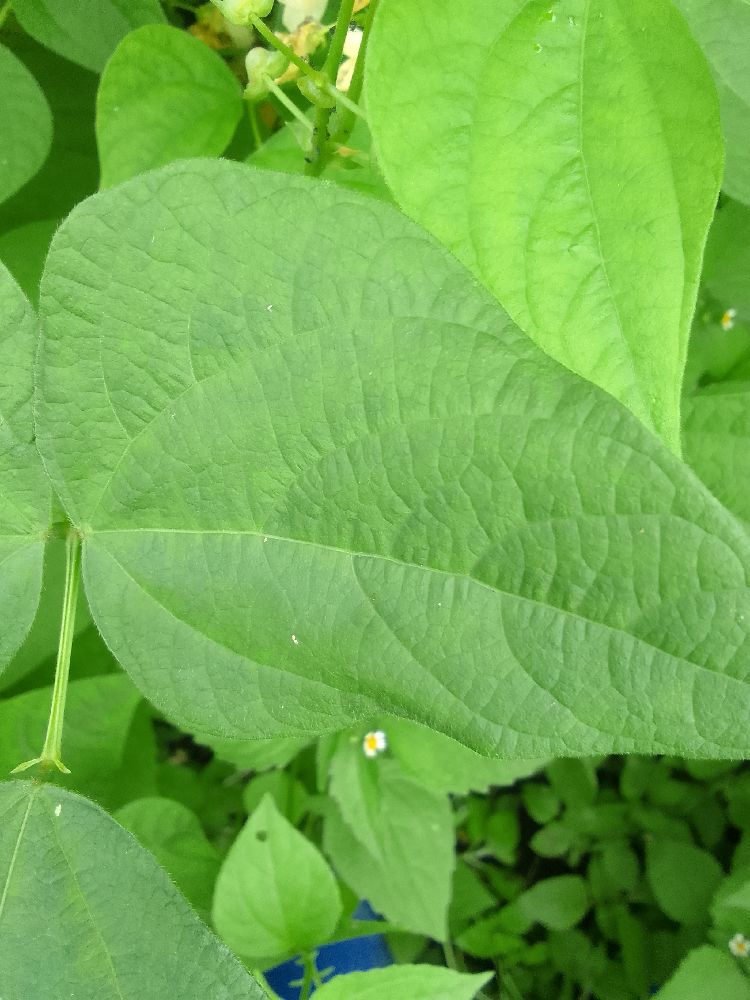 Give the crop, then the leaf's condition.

common bean, healthy
